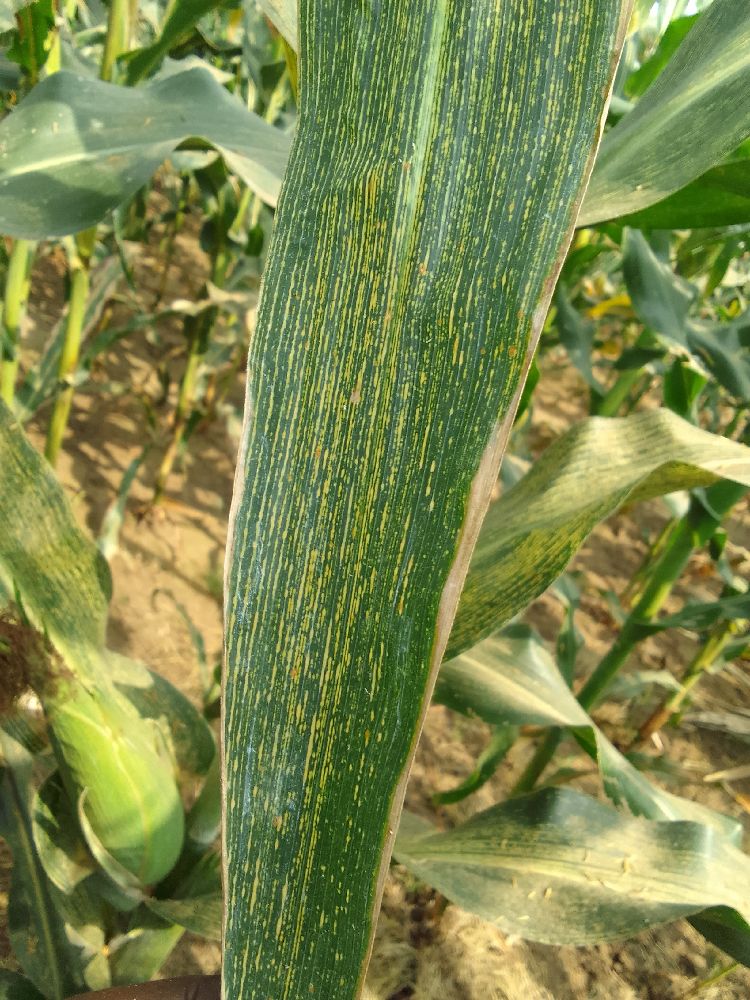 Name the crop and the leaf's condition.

maize, maize streak virus
